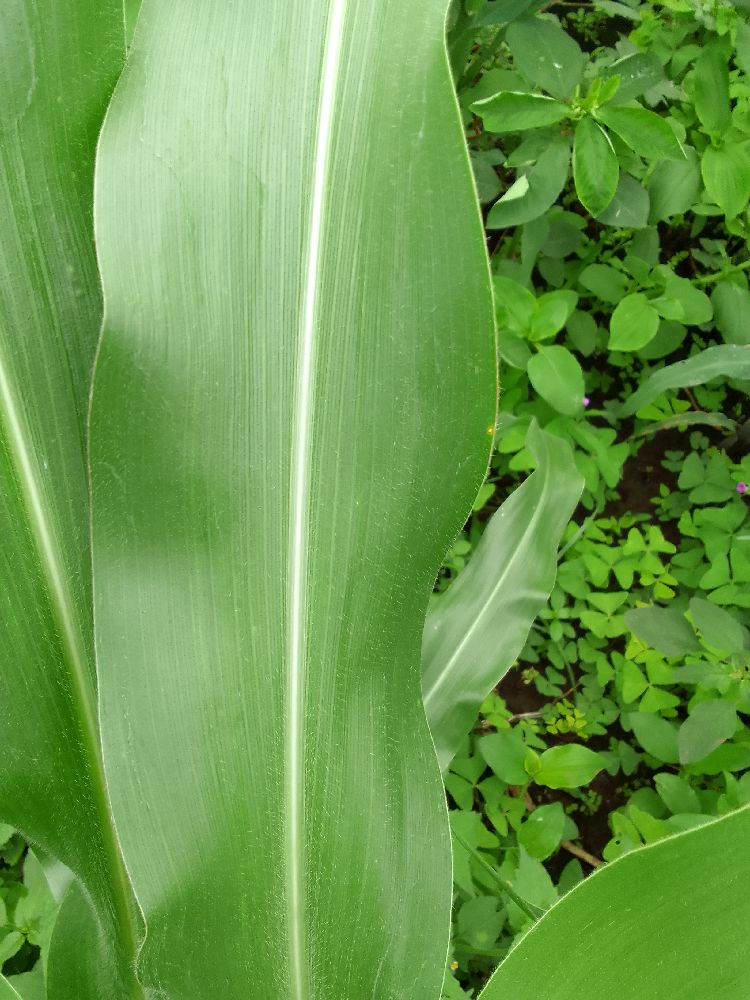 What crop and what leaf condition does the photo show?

maize, healthy
